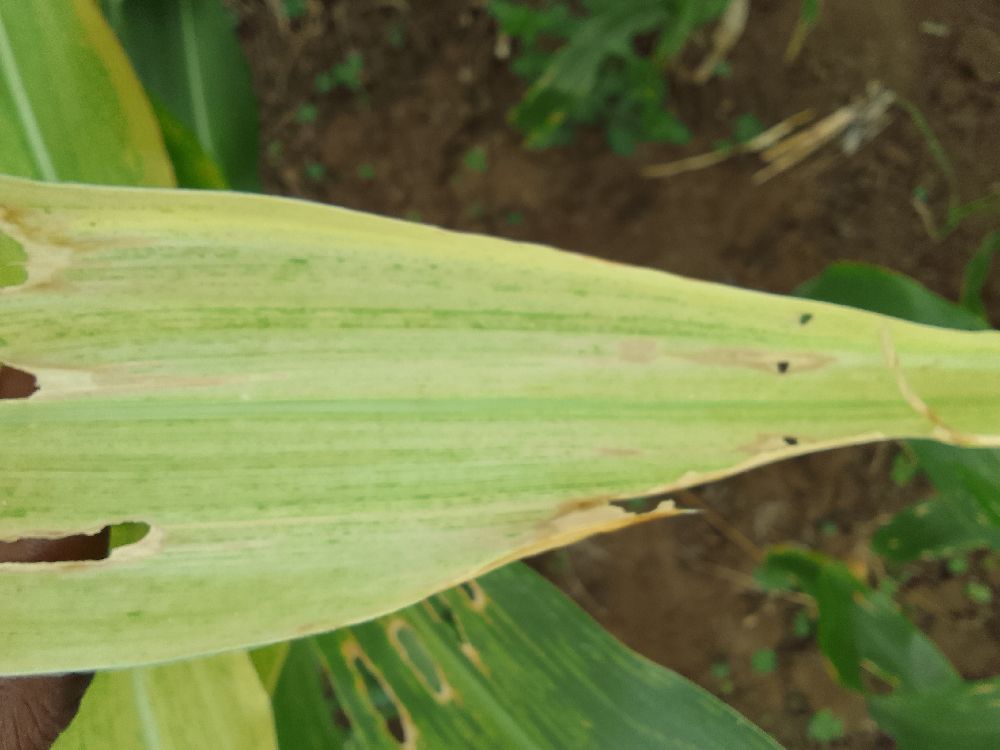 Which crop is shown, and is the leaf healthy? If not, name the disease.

maize, maize lethal necrosis
